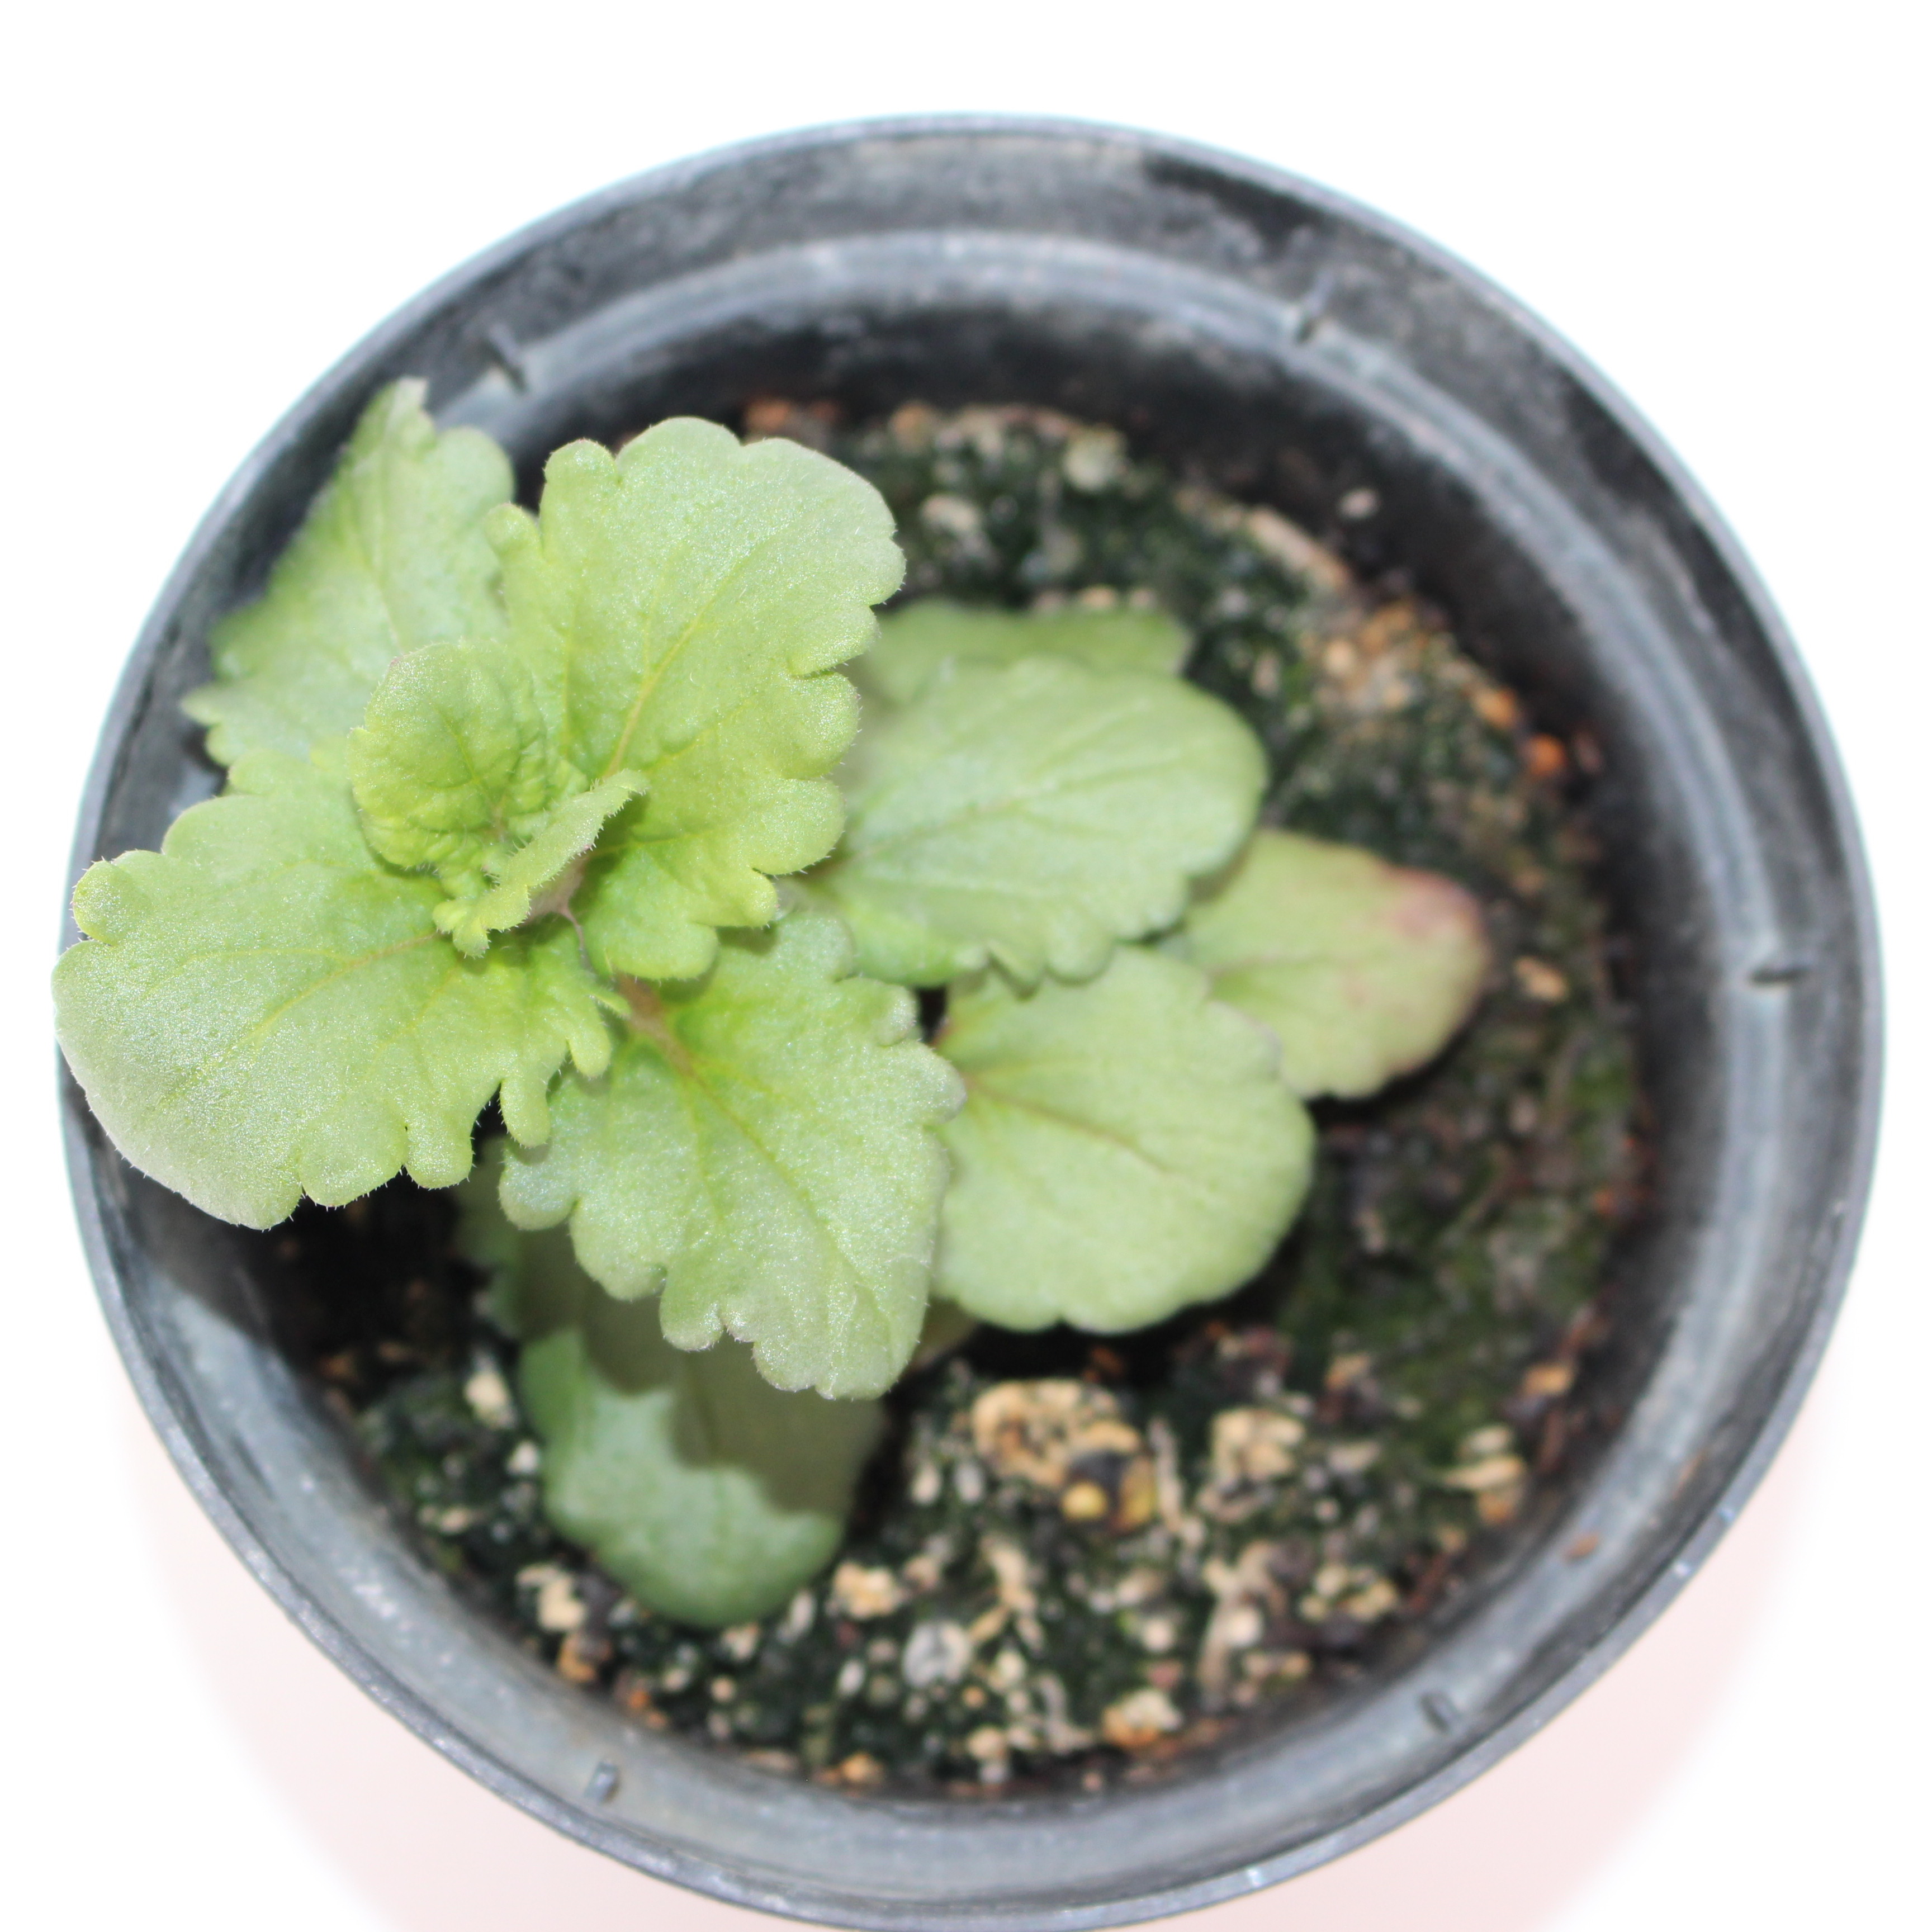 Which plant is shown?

Veronica persica
